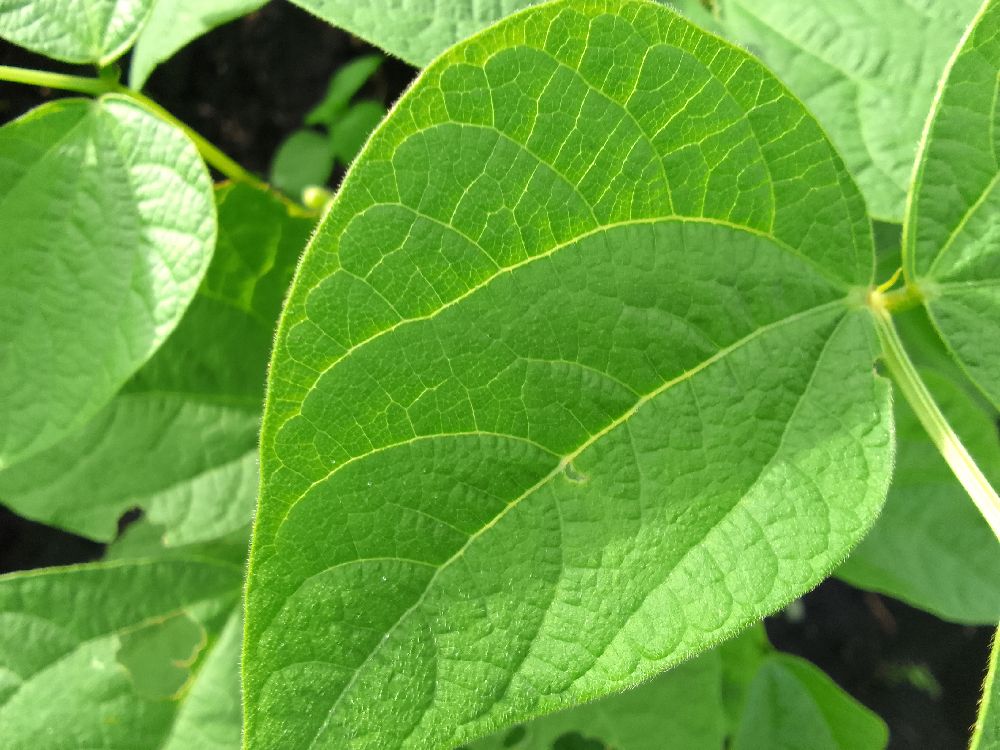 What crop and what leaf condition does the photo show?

common bean, healthy
